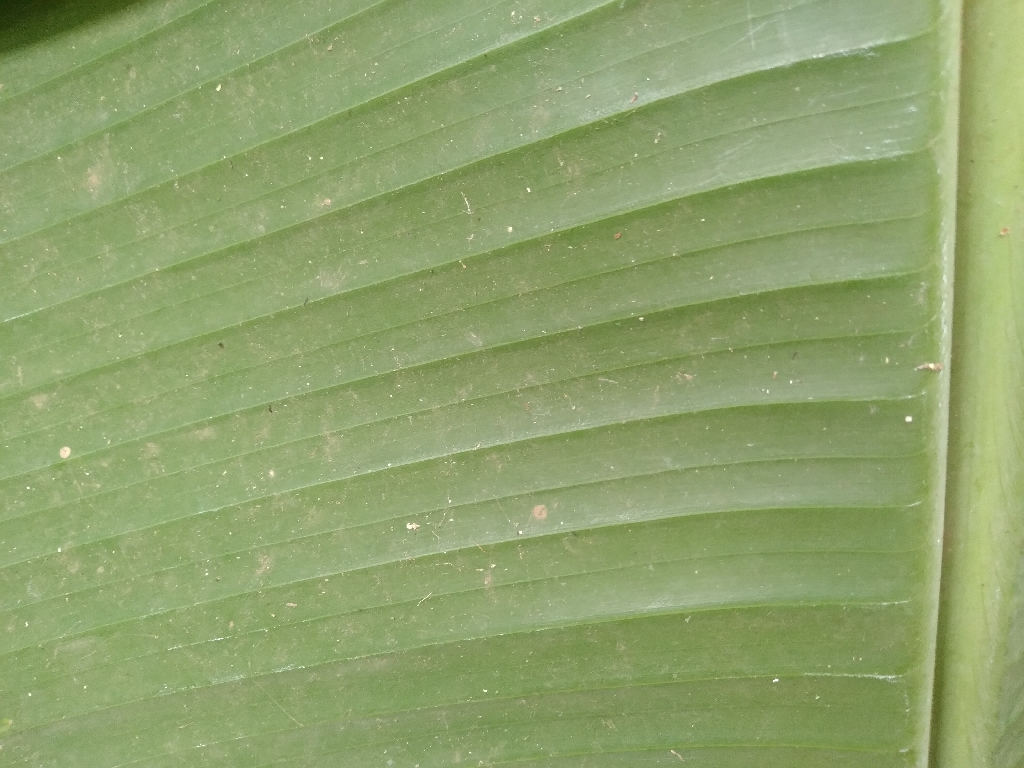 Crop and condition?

banana, healthy
